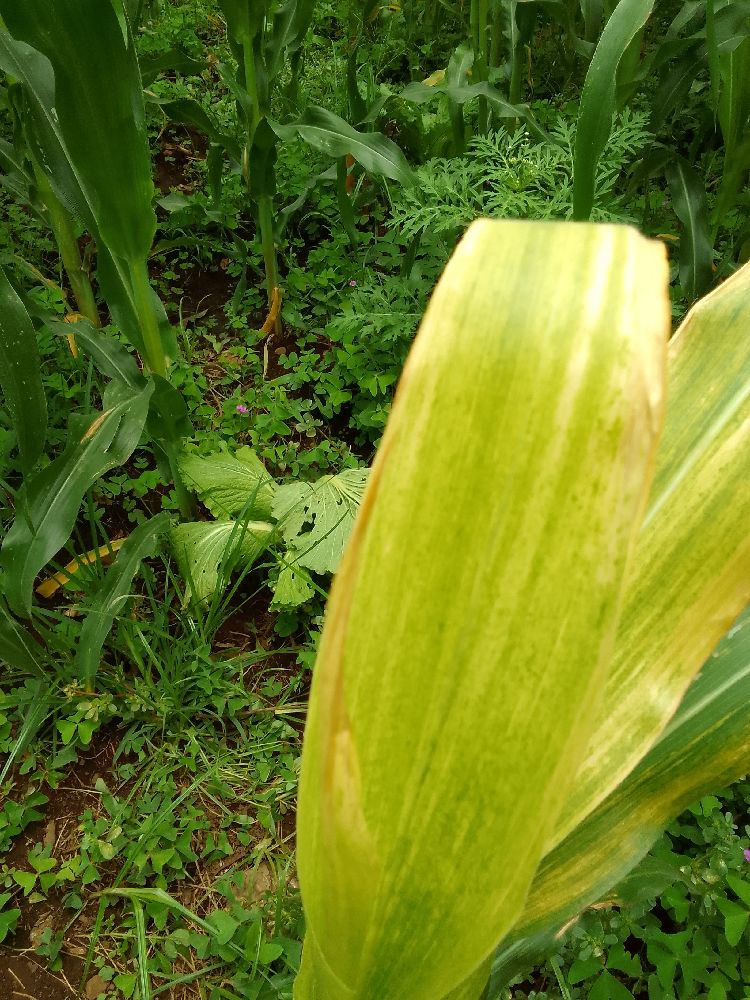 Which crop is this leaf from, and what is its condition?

maize, maize lethal necrosis
